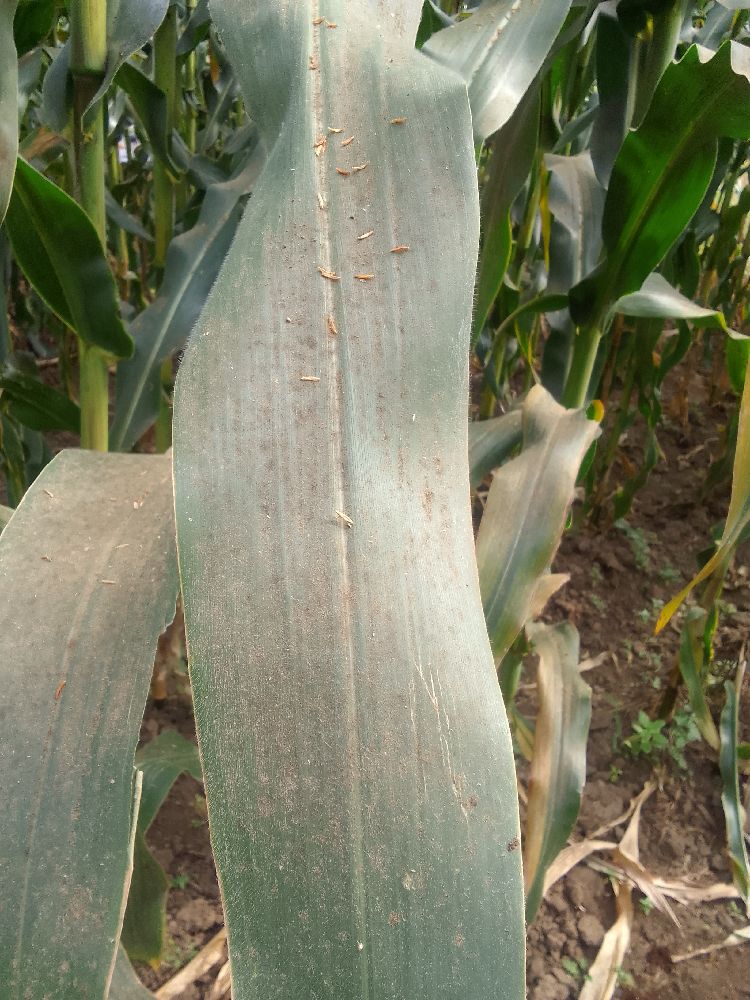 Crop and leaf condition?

maize, healthy
